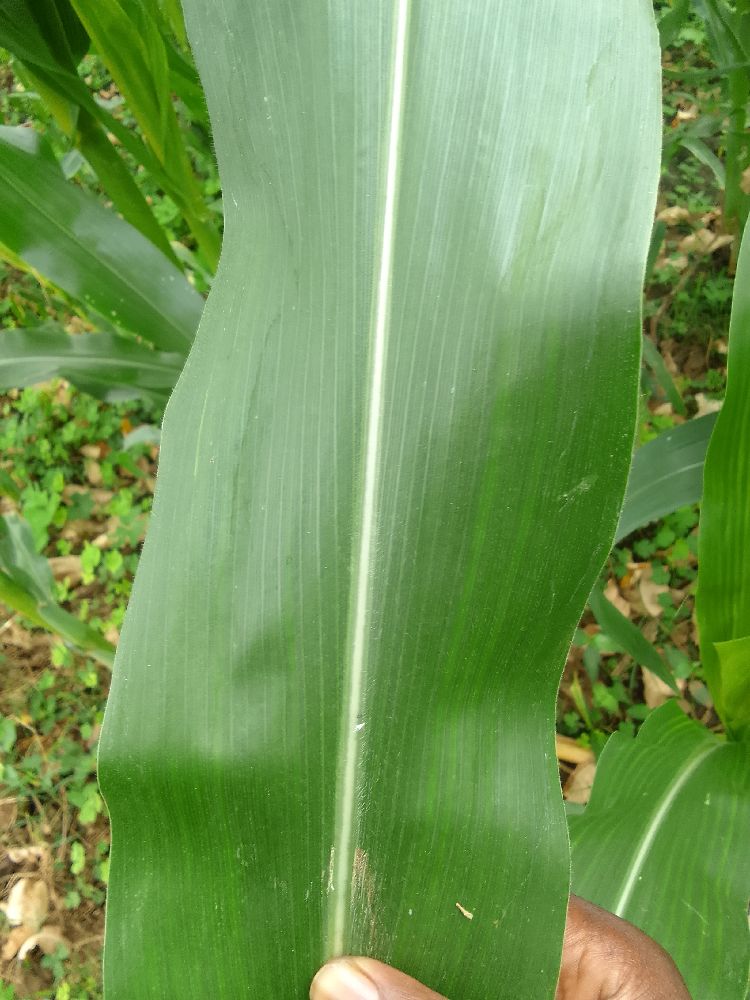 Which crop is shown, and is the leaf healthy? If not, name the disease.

maize, healthy
